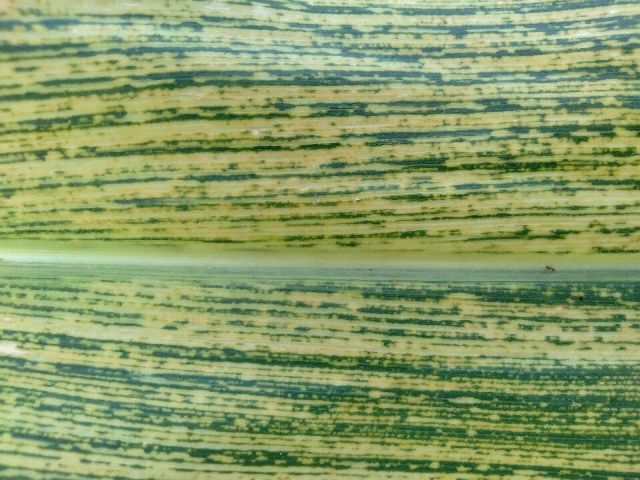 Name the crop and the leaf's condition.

maize, maize streak virus
